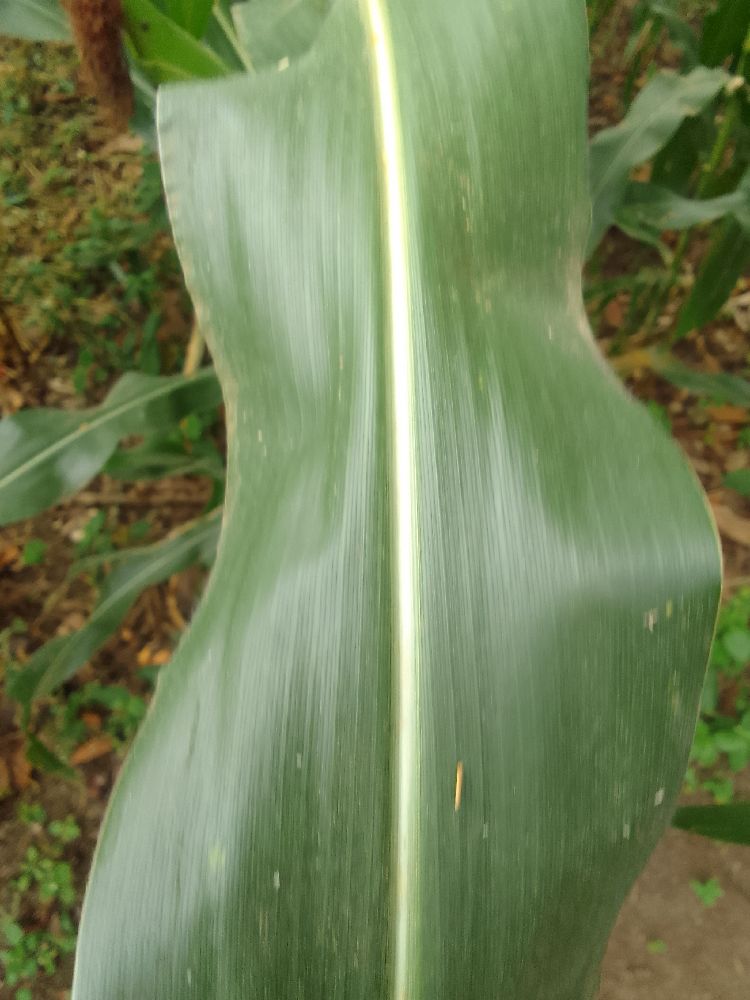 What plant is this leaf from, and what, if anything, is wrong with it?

maize, healthy
